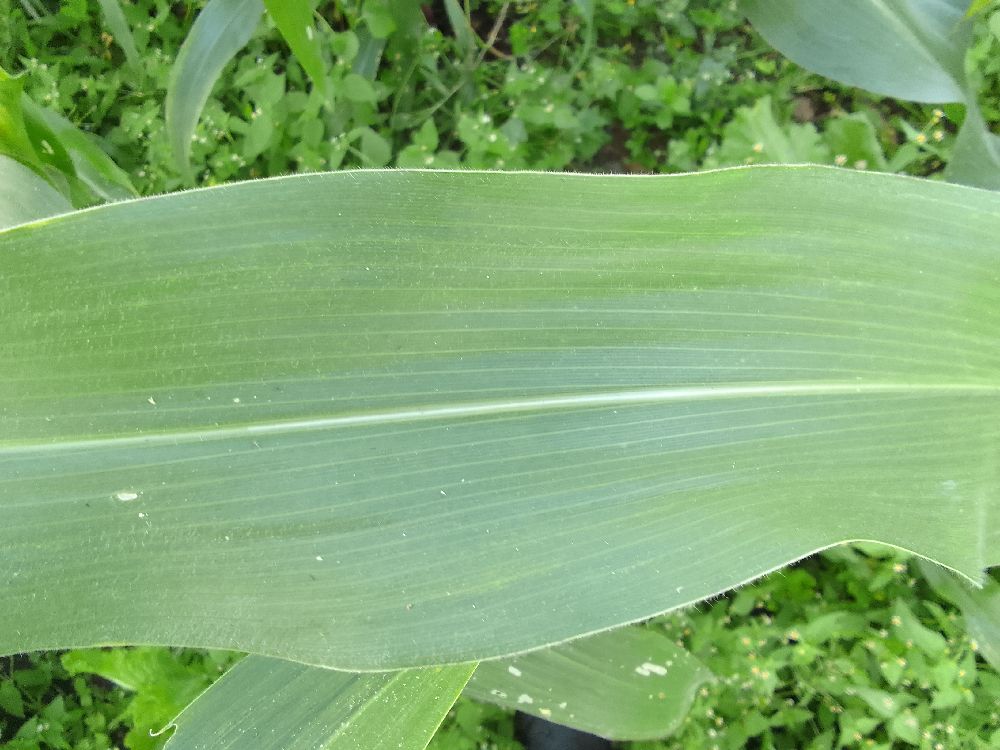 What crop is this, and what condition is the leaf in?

maize, healthy
